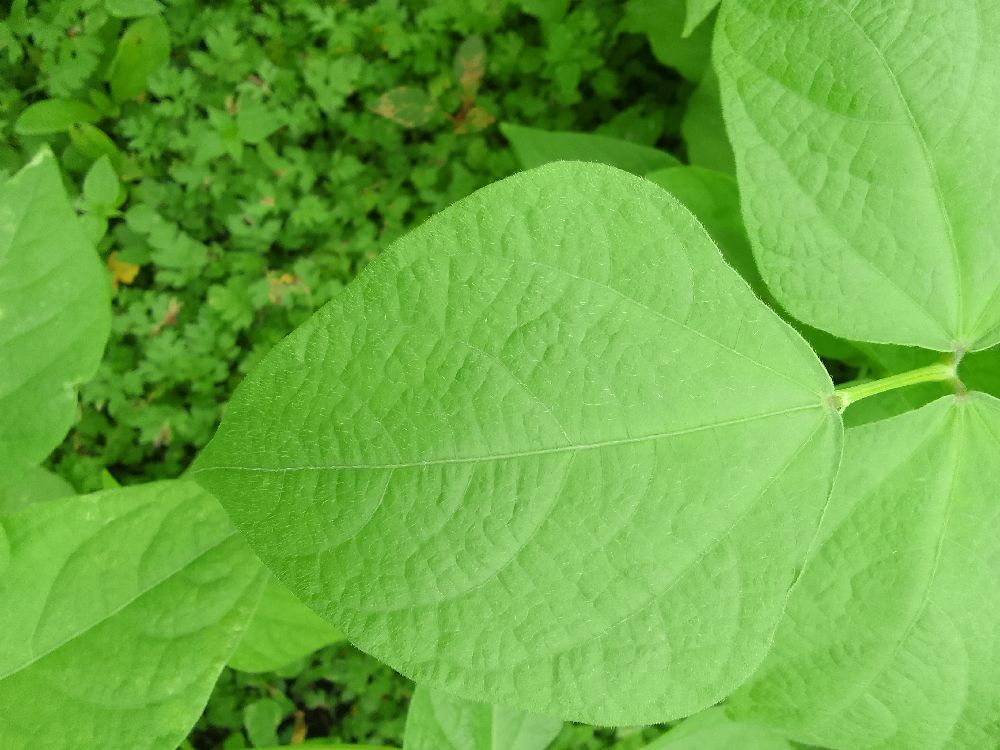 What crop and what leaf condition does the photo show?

common bean, healthy
